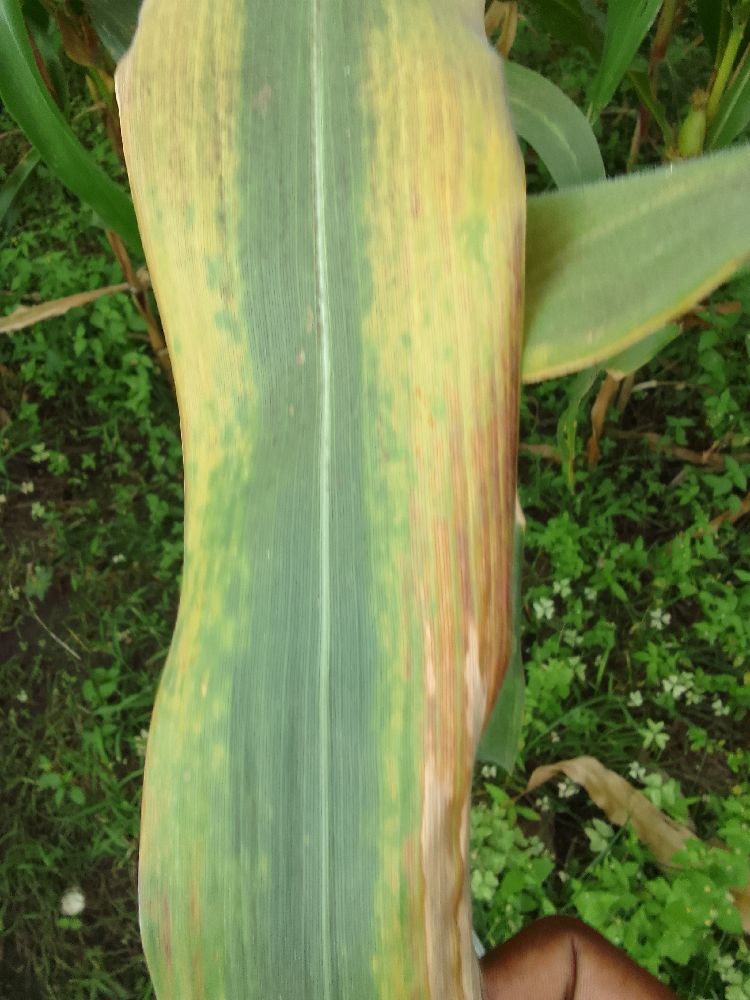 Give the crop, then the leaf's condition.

maize, maize lethal necrosis
